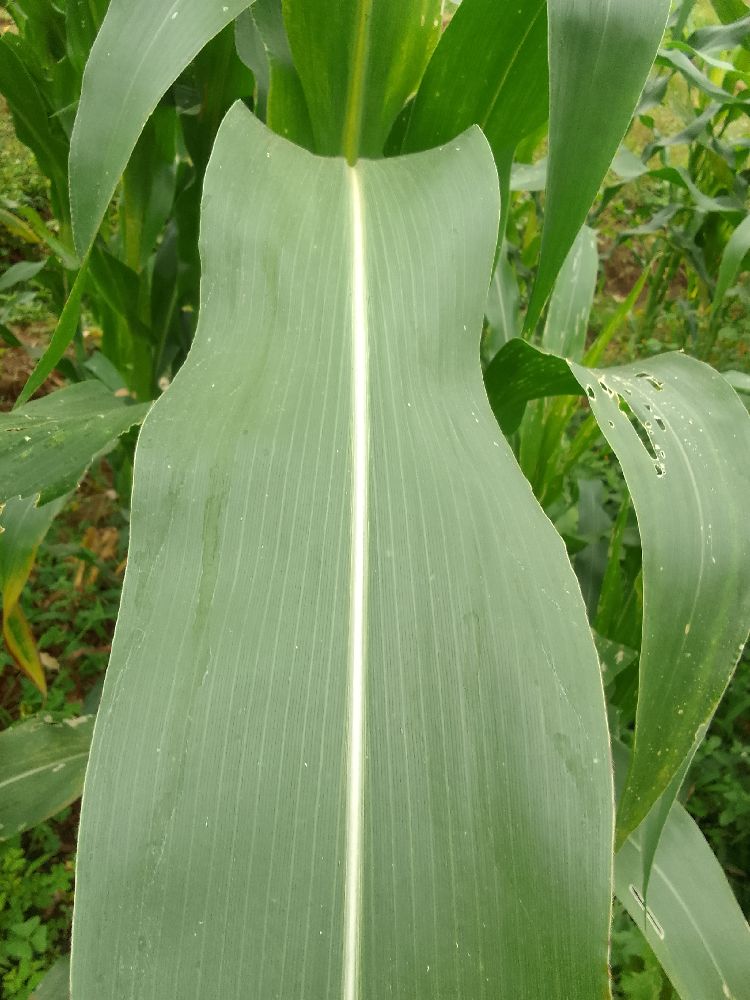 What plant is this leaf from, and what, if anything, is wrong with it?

maize, healthy
